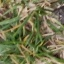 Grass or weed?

grass
